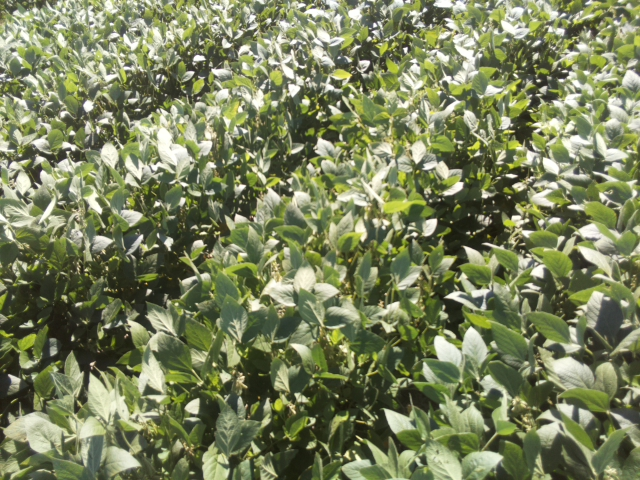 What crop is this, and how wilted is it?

soybean, slight leaflet or petiole turgor loss in upper canopy
